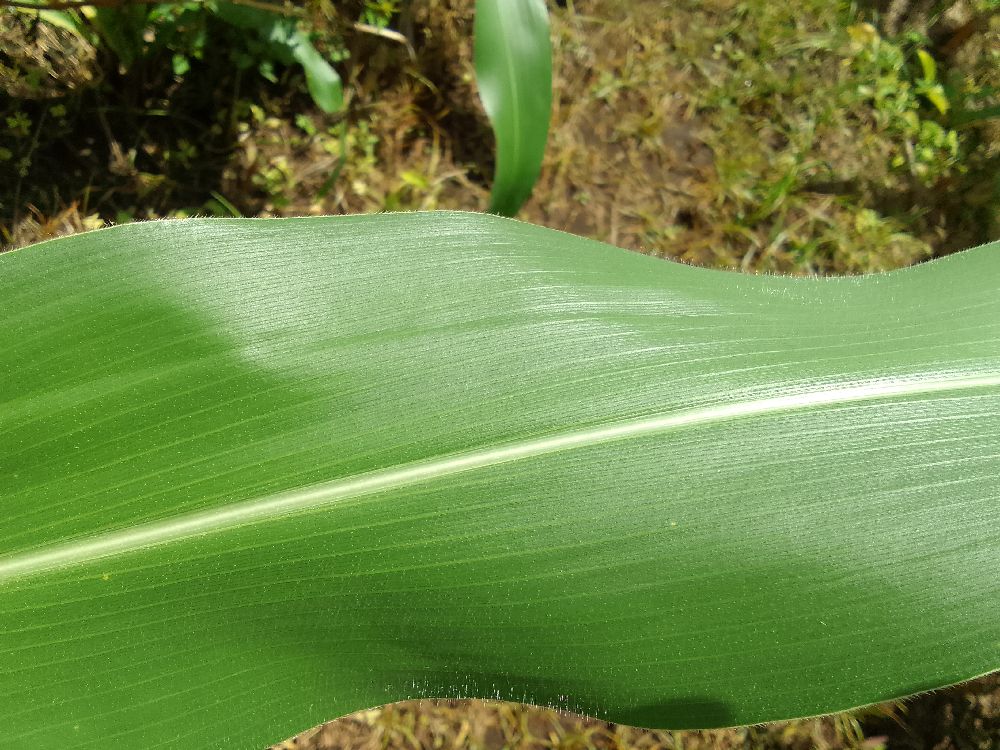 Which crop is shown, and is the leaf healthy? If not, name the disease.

maize, healthy
